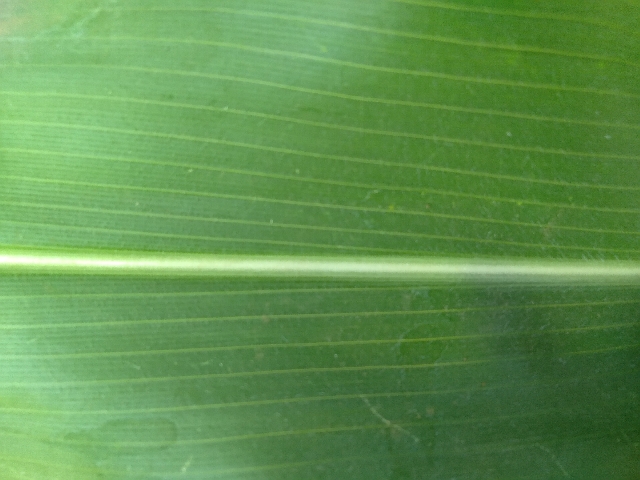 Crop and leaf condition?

maize, healthy
